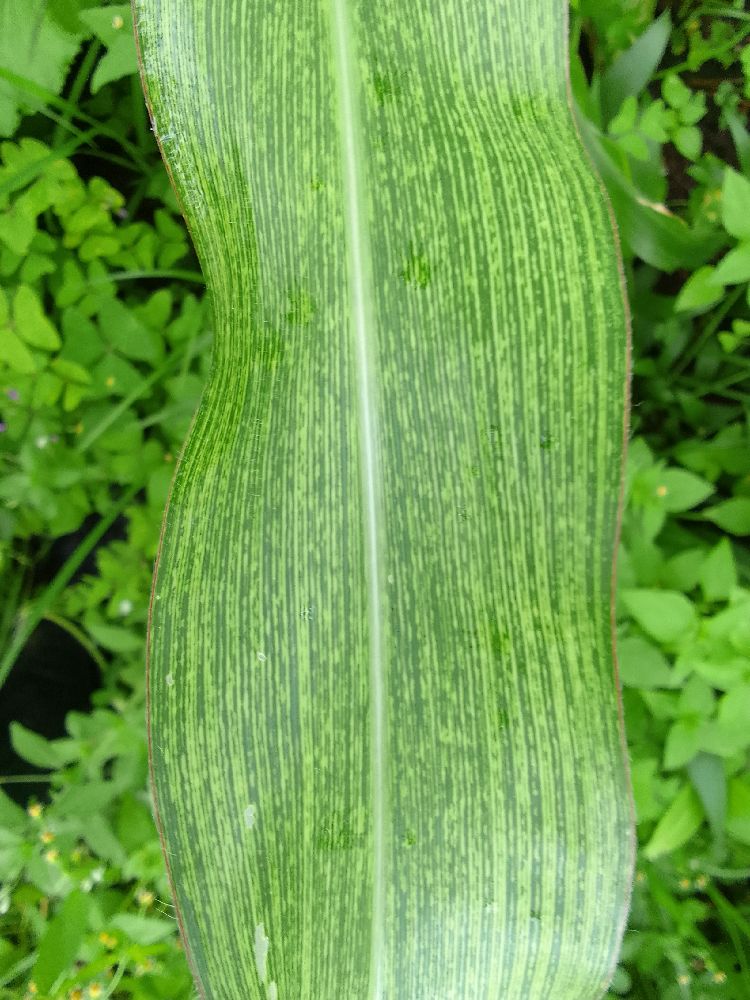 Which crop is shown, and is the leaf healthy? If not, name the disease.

maize, maize streak virus
